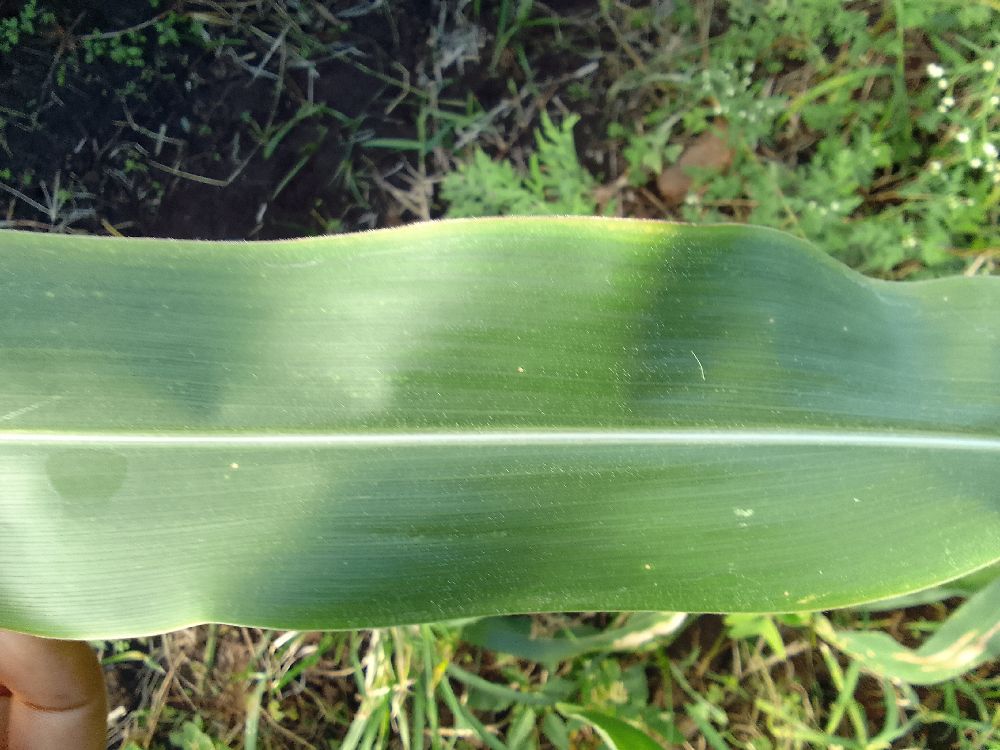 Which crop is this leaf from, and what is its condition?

maize, healthy
